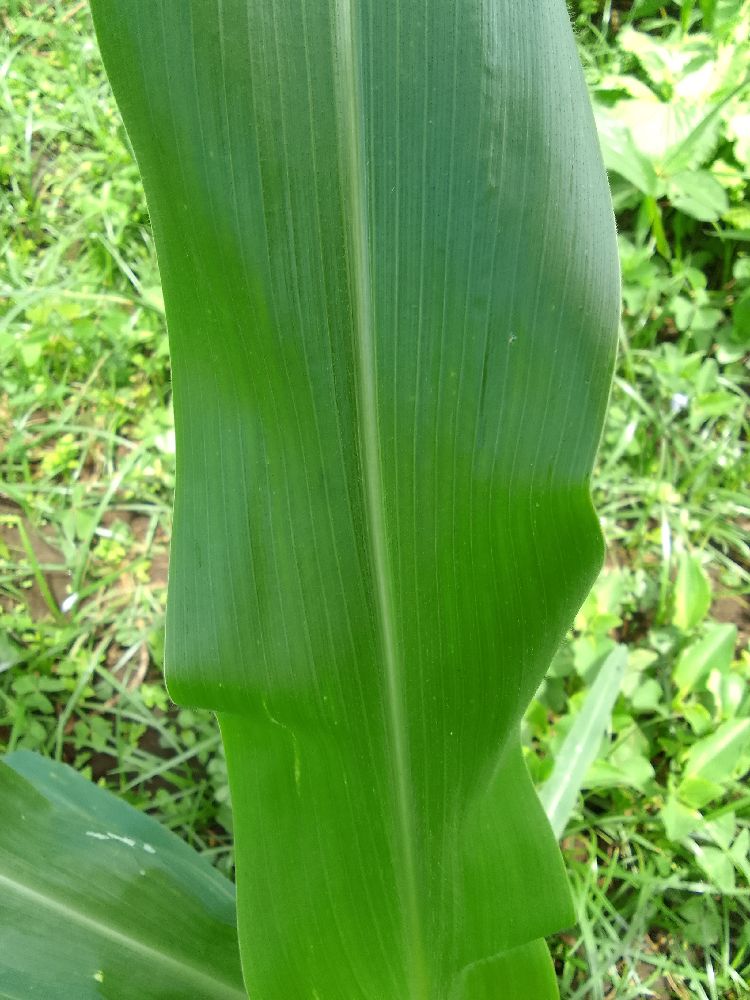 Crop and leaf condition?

maize, healthy
